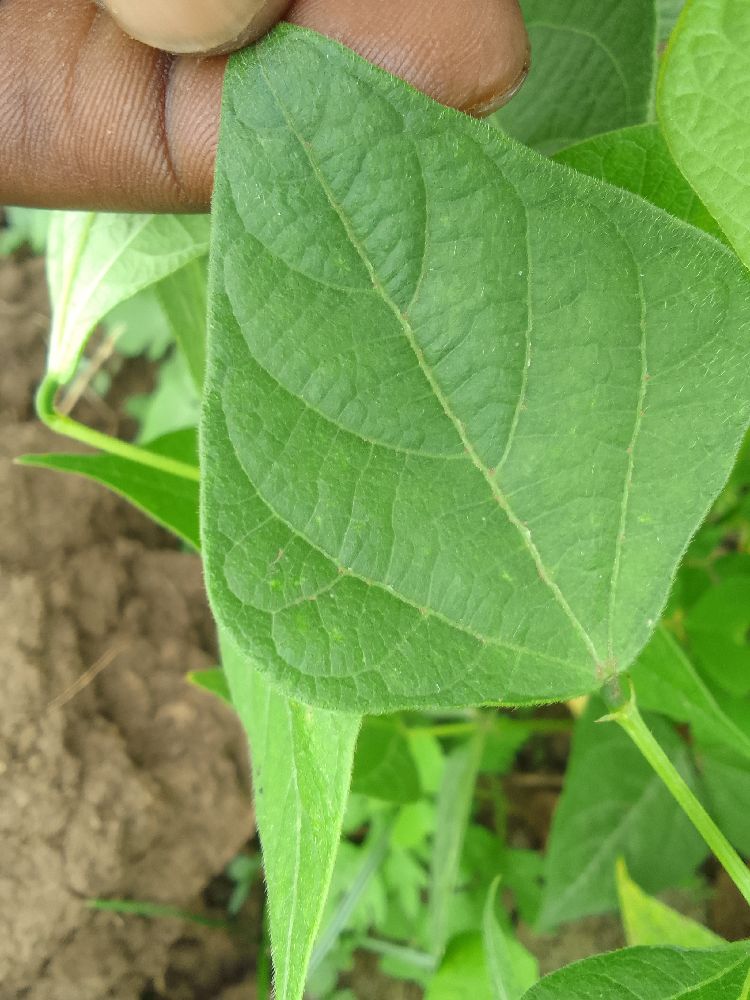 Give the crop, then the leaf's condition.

common bean, healthy
